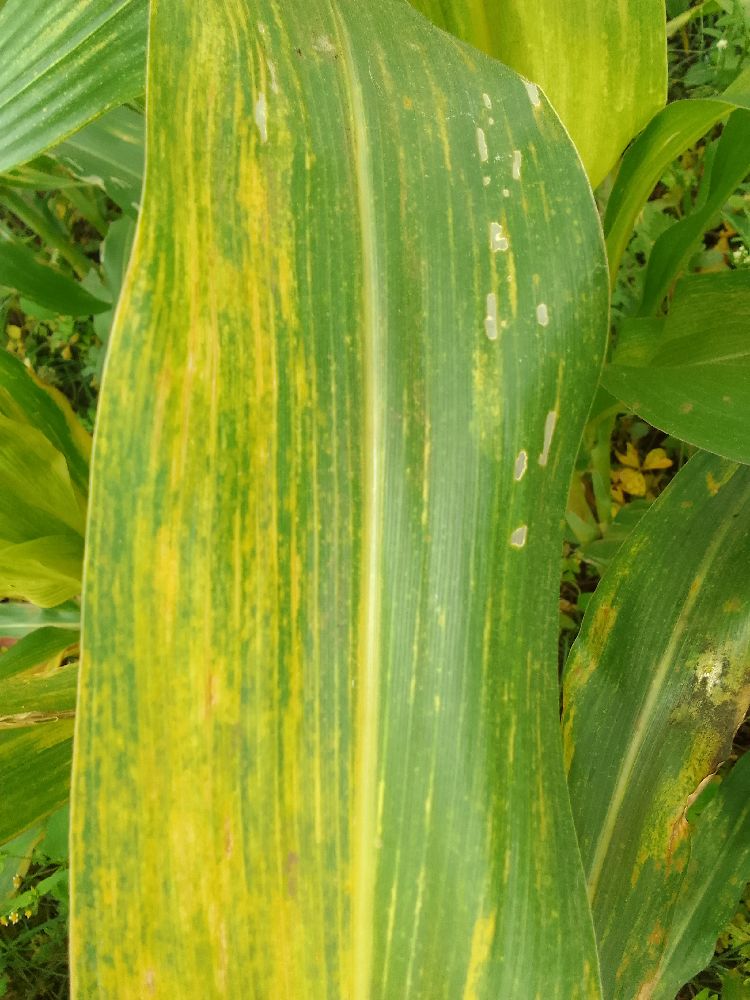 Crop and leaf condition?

maize, maize lethal necrosis
